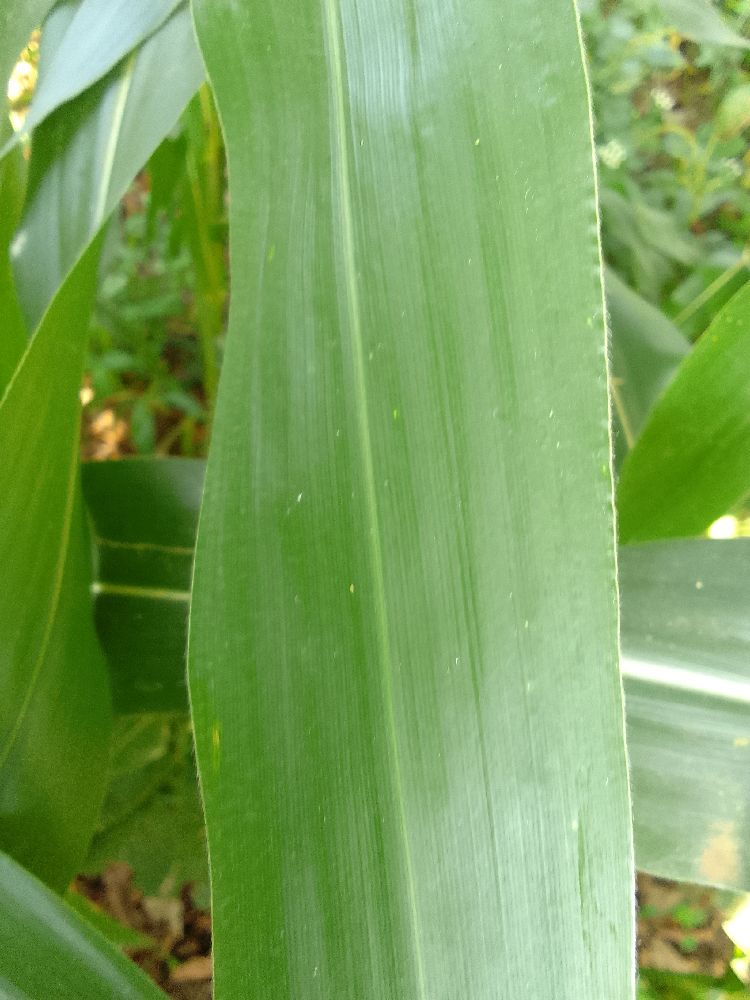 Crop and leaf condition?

maize, healthy
